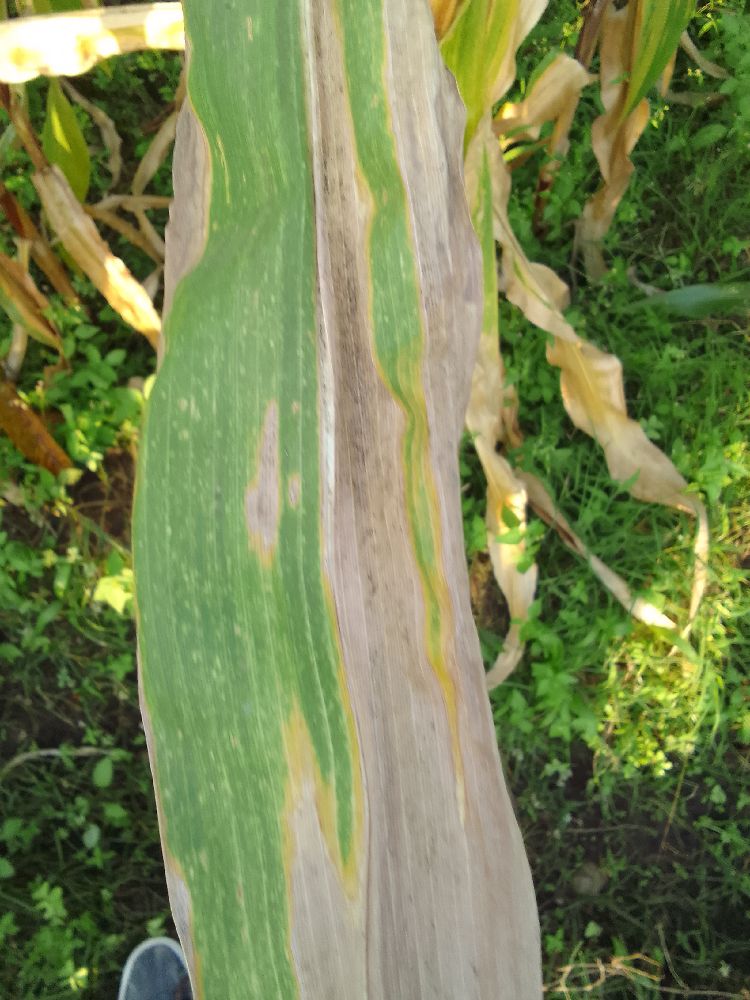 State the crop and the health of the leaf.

maize, maize lethal necrosis
